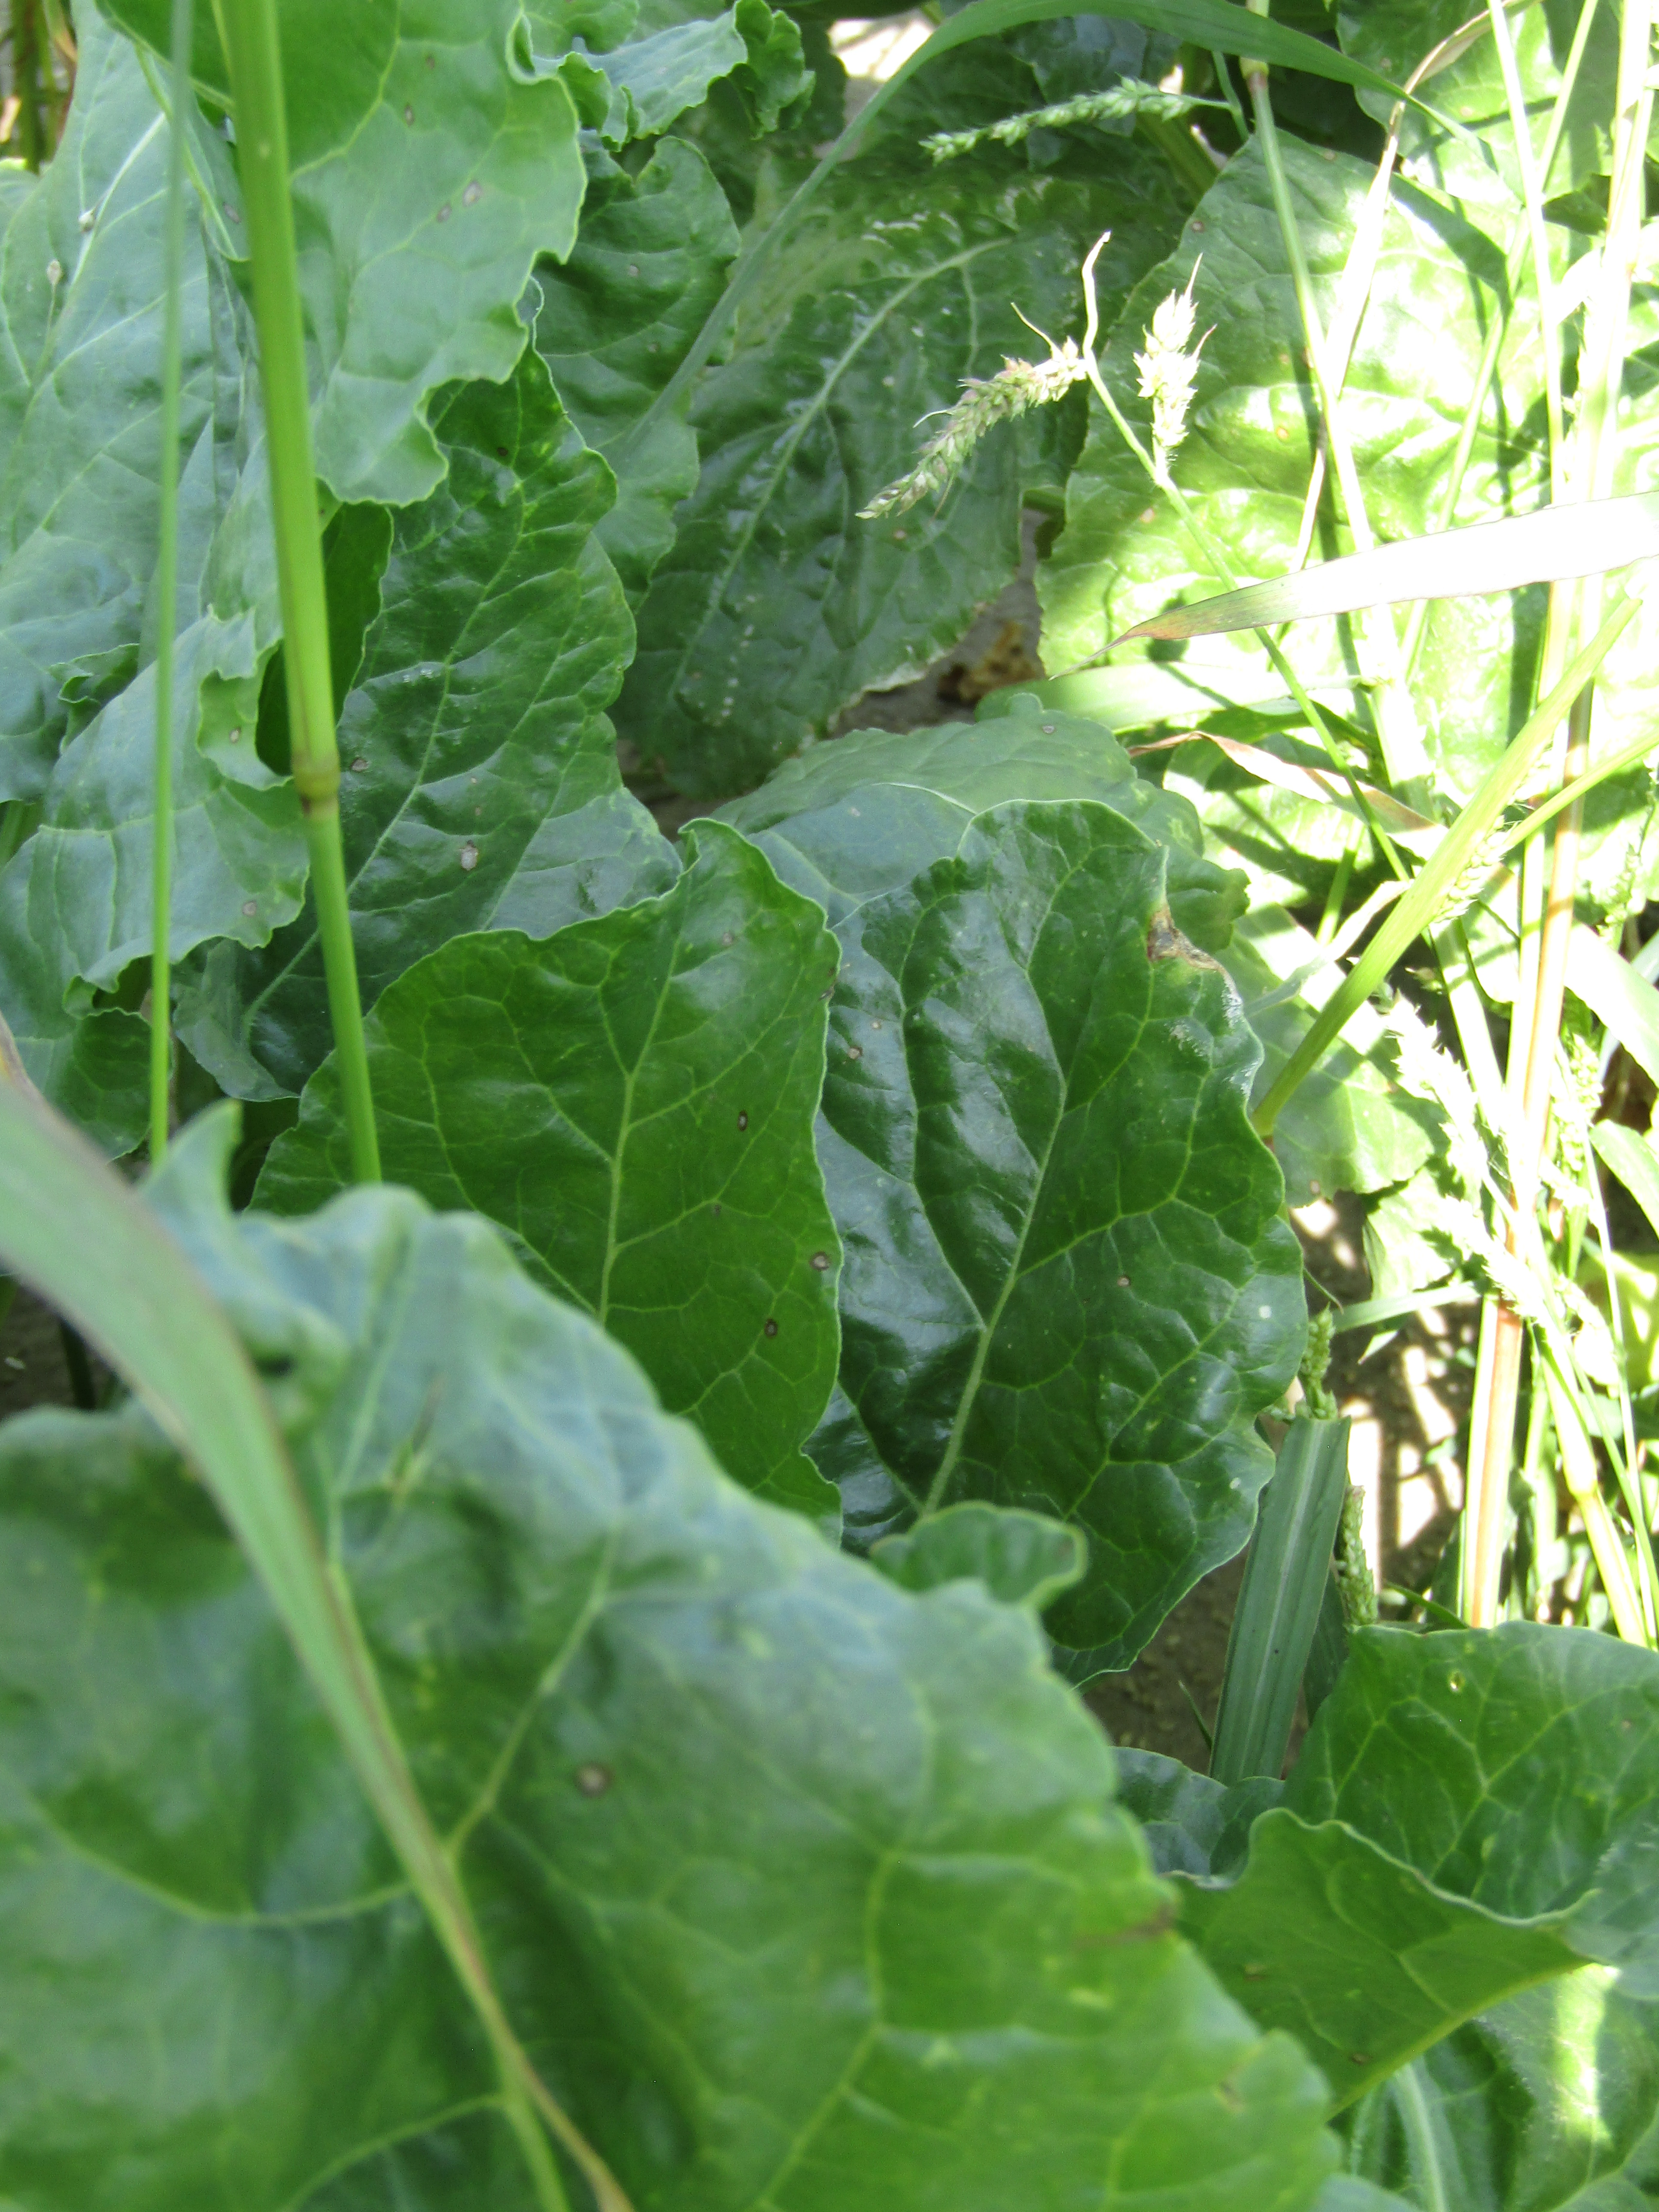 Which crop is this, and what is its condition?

beet, cercospora
